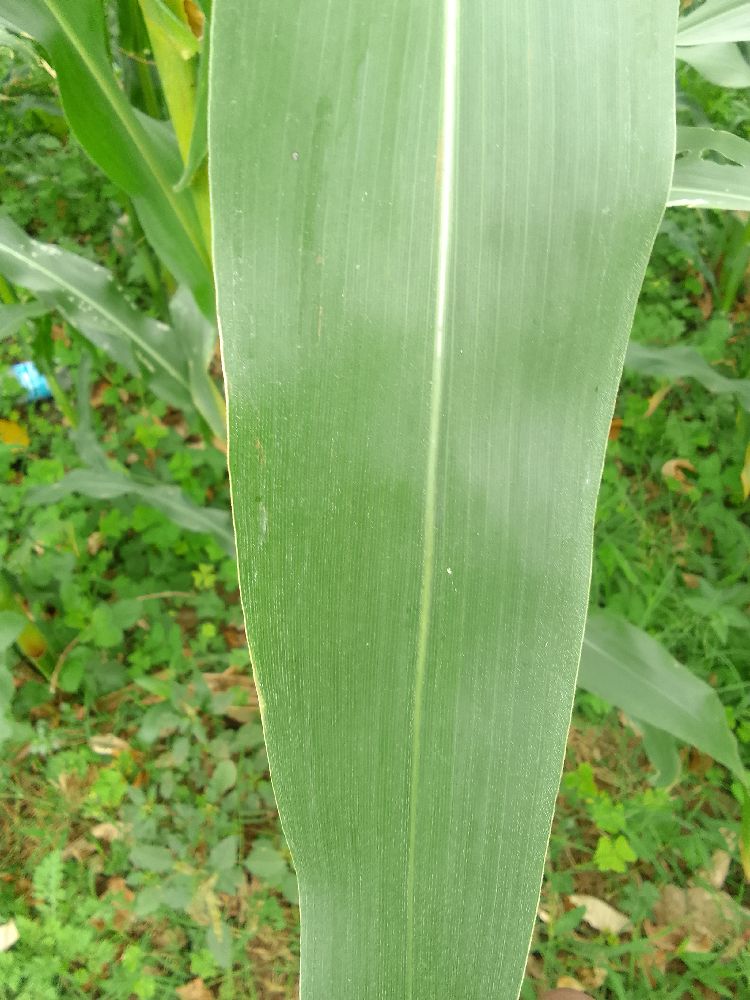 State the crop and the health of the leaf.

maize, healthy
